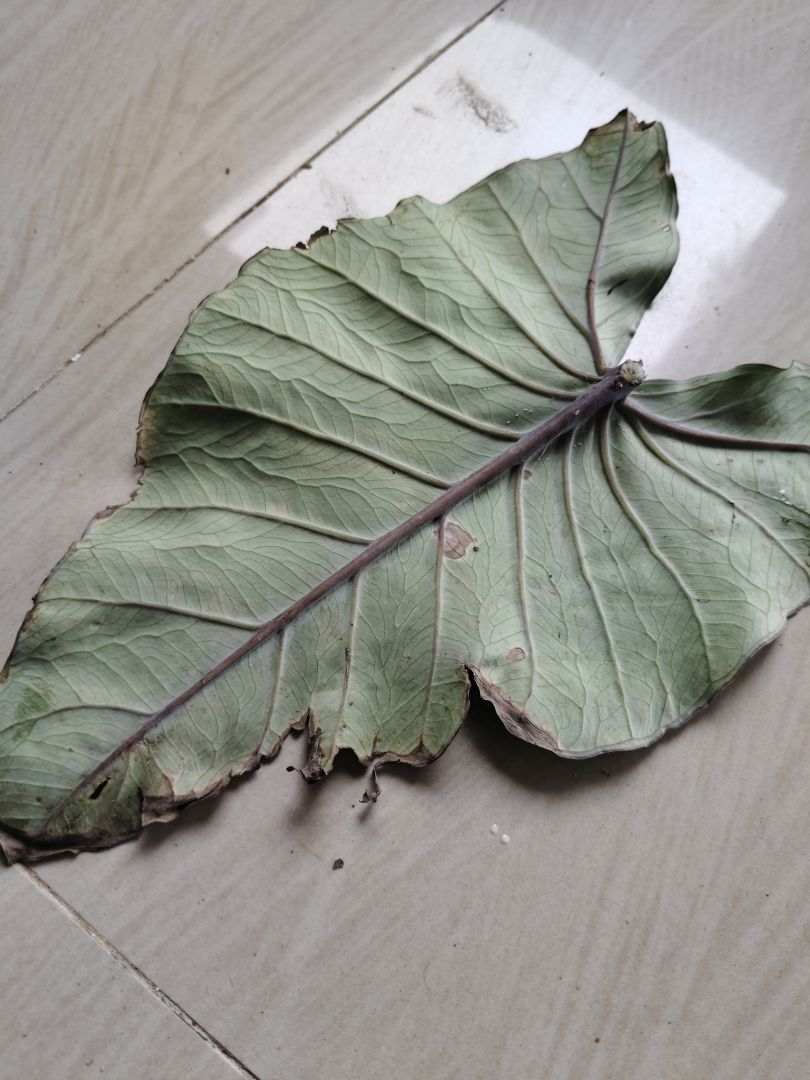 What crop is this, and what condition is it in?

taro, leaf blight
